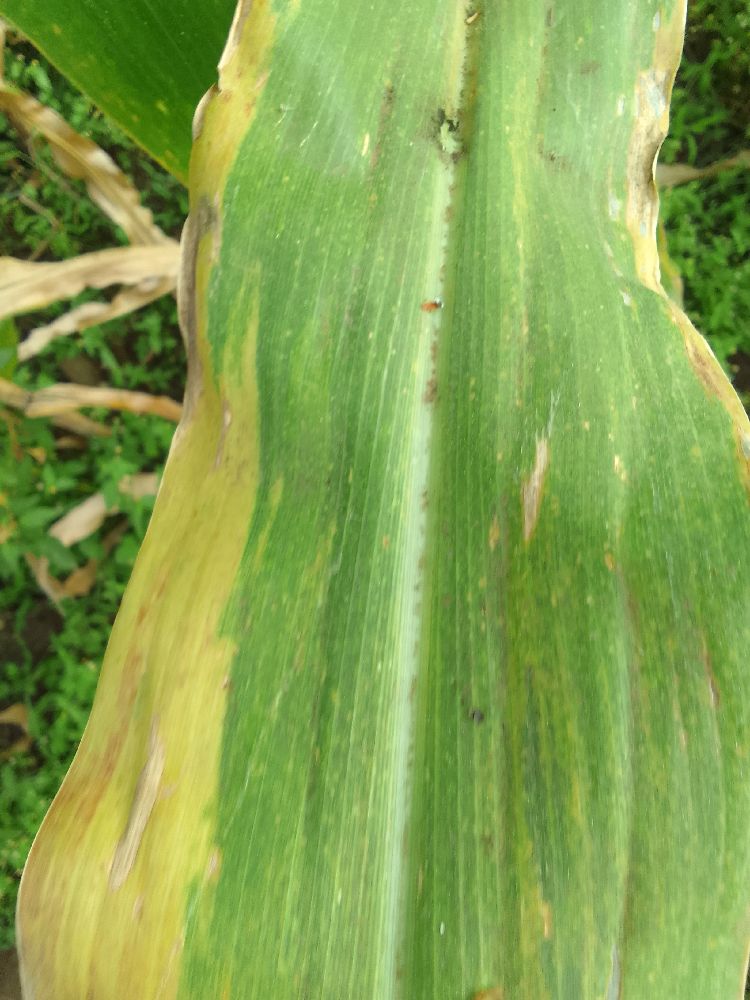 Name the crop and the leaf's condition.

maize, maize lethal necrosis
